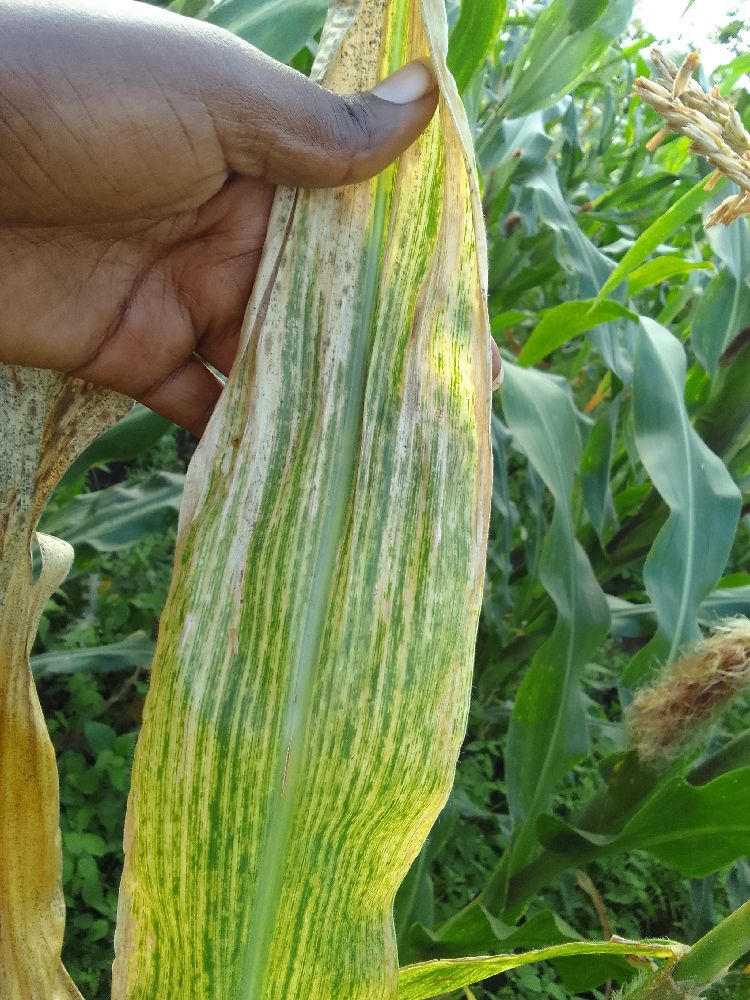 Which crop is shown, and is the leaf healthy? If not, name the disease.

maize, maize lethal necrosis
